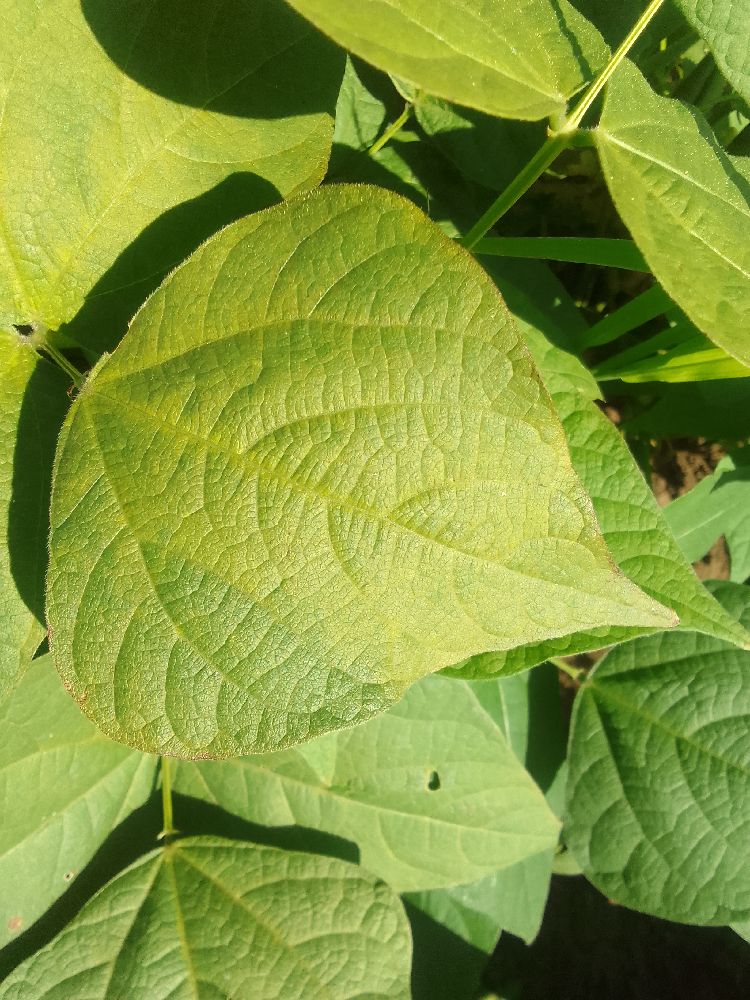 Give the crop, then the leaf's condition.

common bean, healthy
